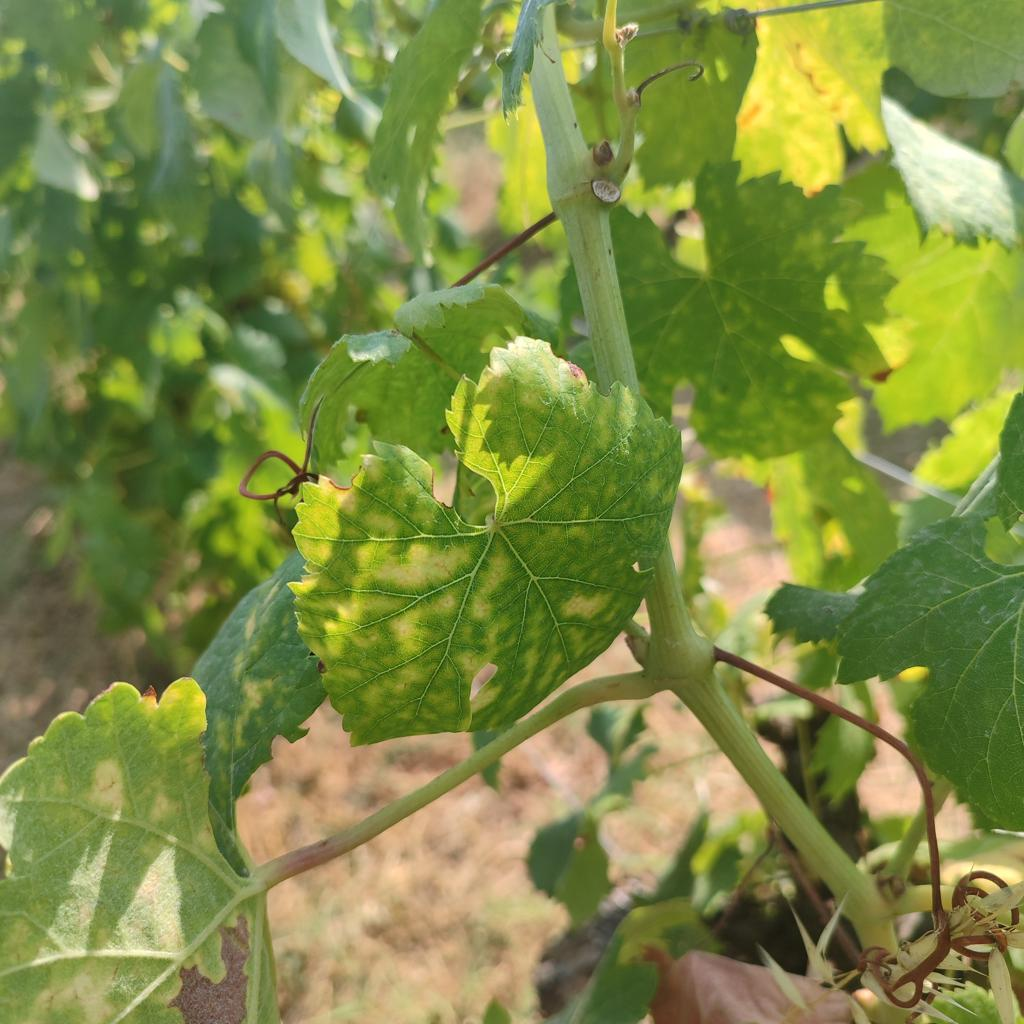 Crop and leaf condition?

grapevine, esca complex
